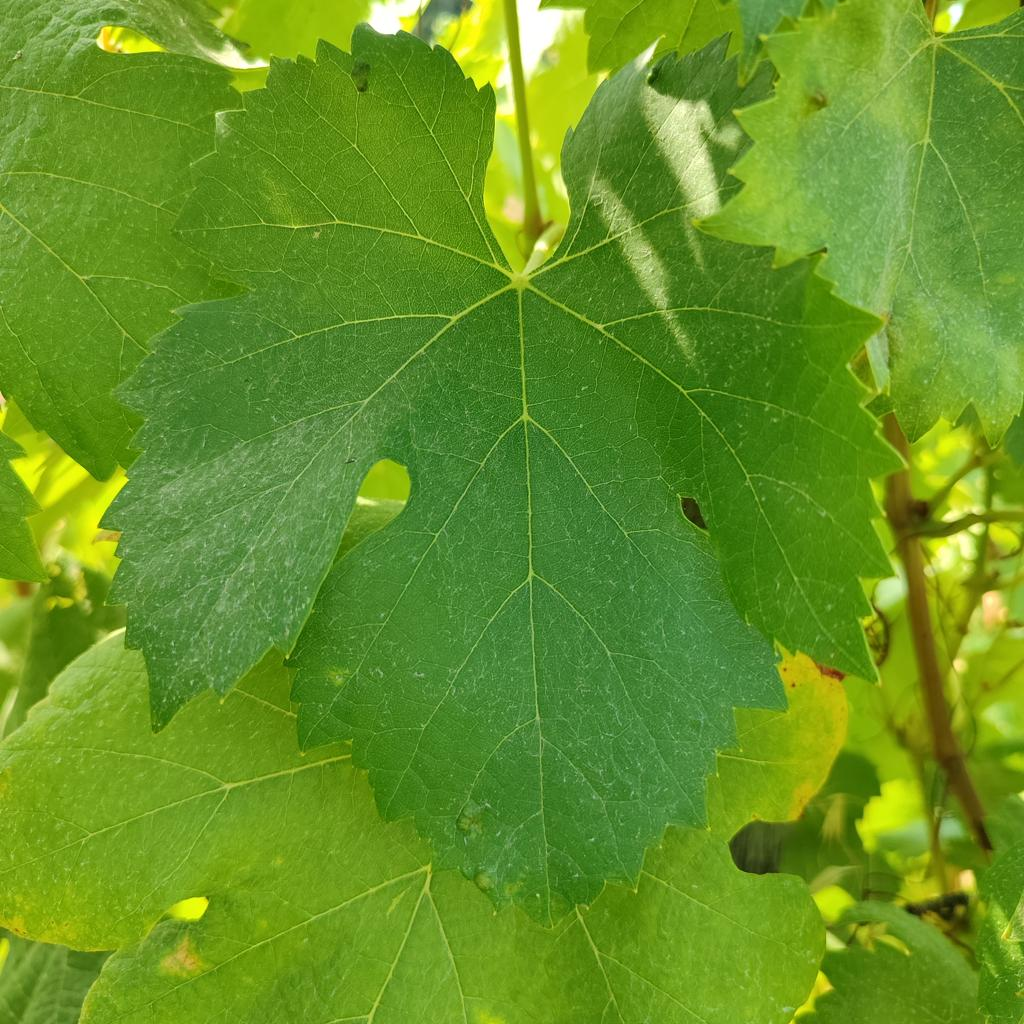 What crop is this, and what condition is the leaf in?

grapevine, healthy
